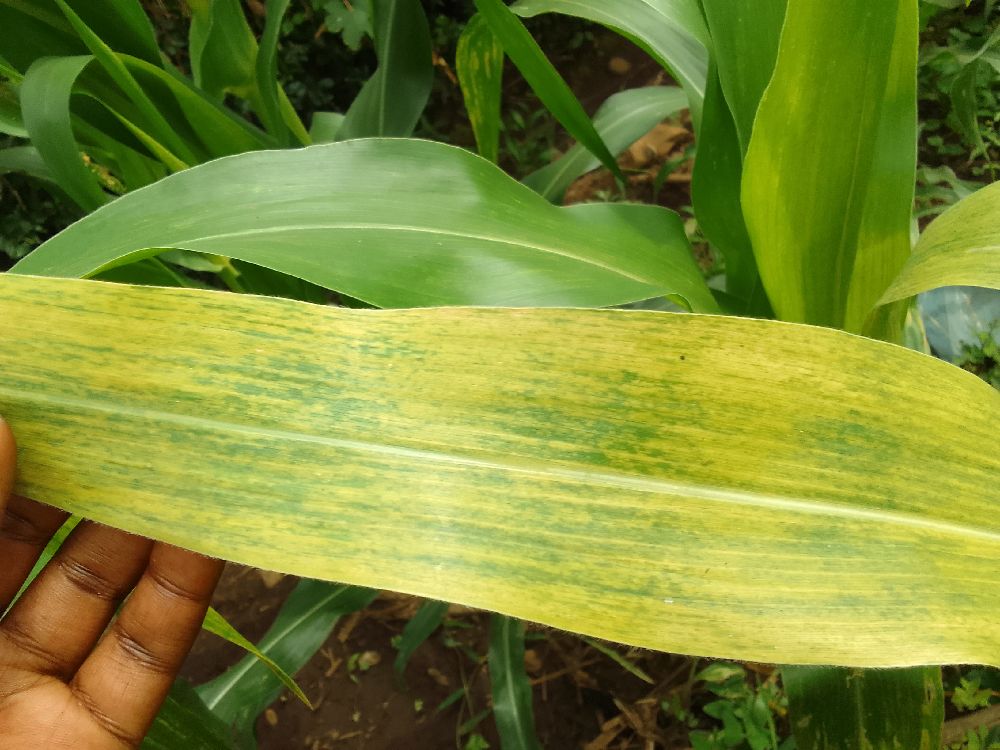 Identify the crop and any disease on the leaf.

maize, maize lethal necrosis
